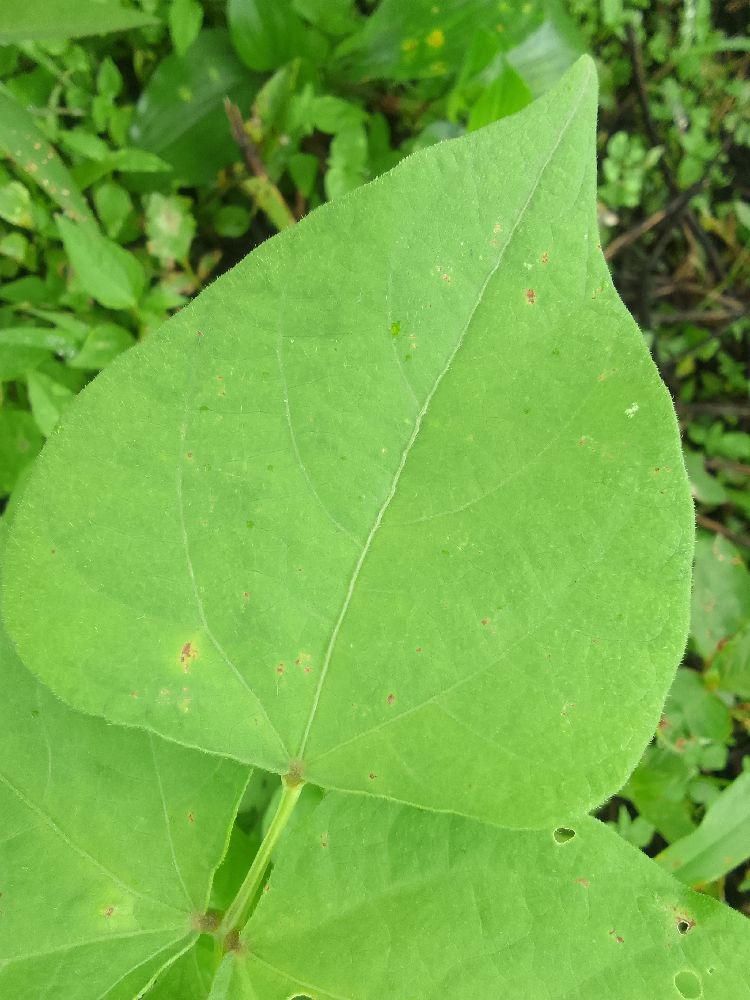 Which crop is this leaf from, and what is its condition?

common bean, healthy
